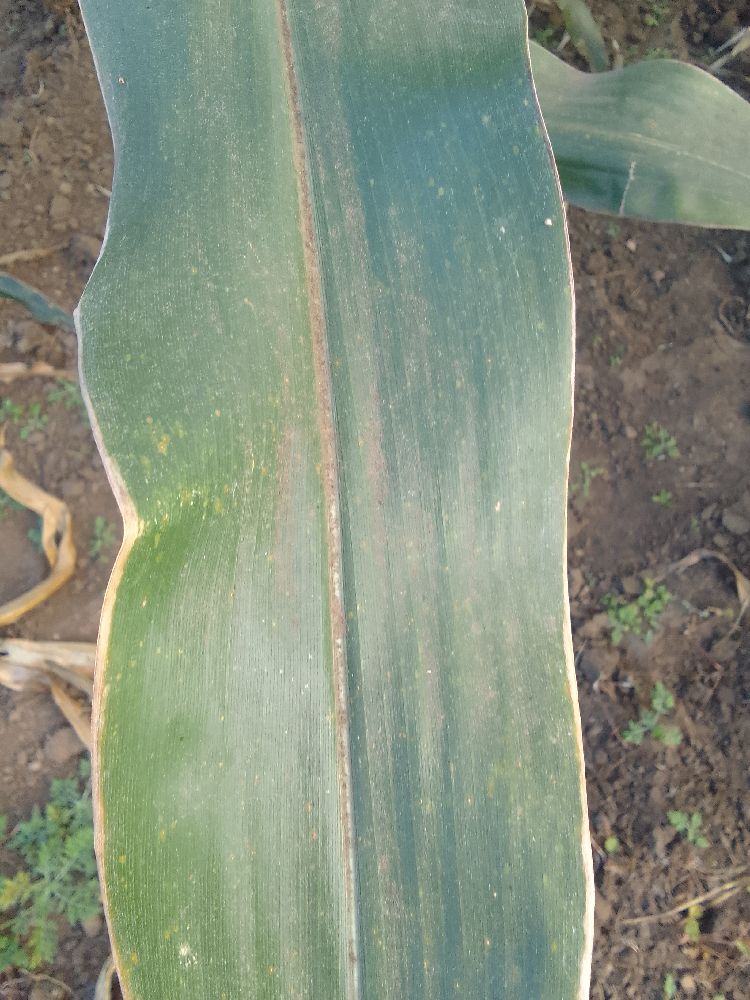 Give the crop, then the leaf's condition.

maize, healthy
